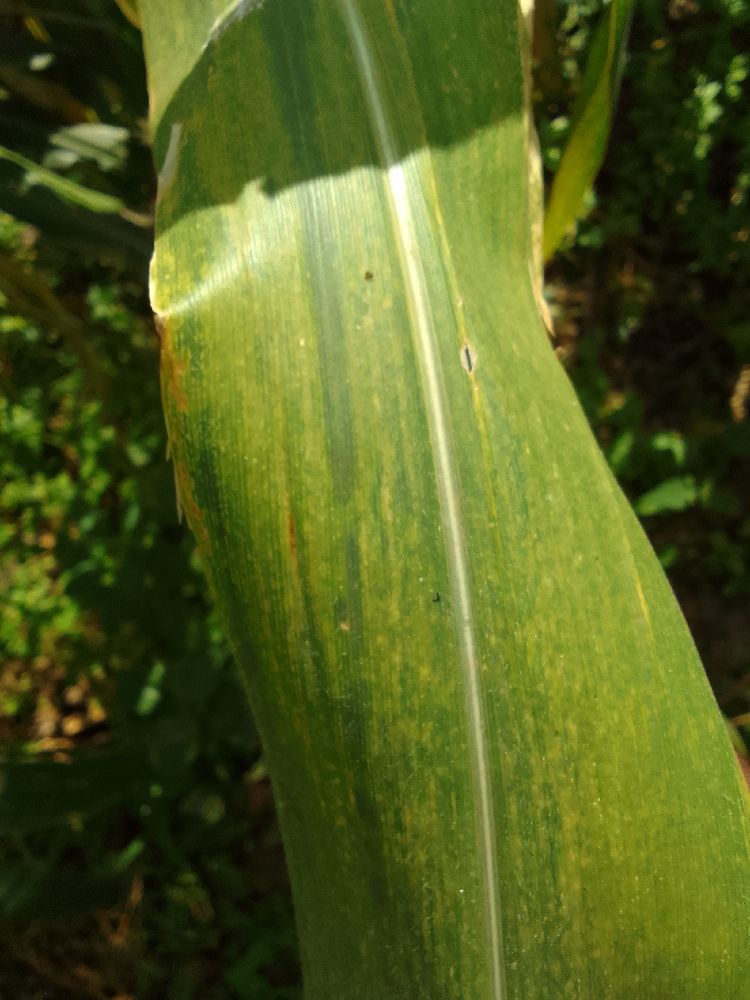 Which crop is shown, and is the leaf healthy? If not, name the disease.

maize, maize lethal necrosis
